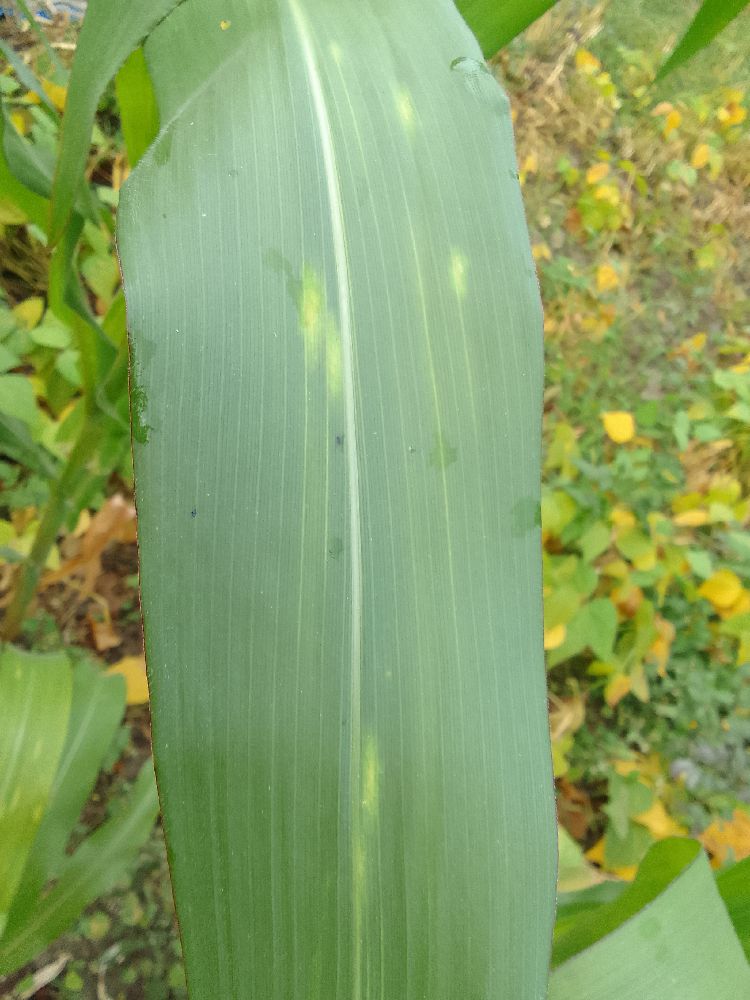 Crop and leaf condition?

maize, healthy
